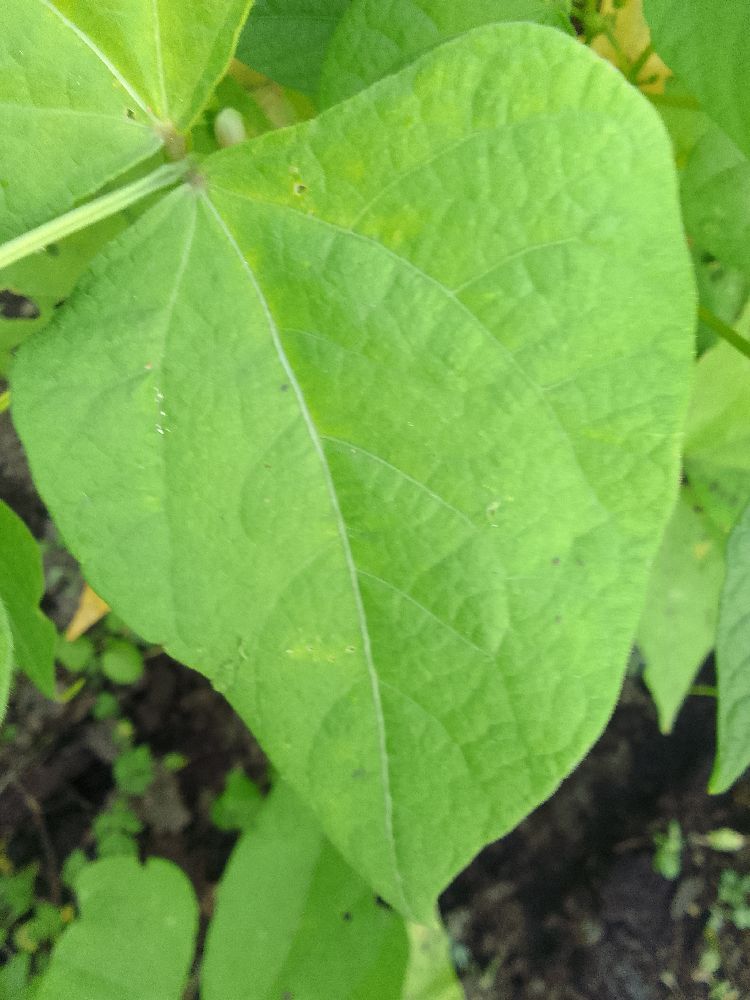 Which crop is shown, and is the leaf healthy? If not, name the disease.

common bean, healthy
